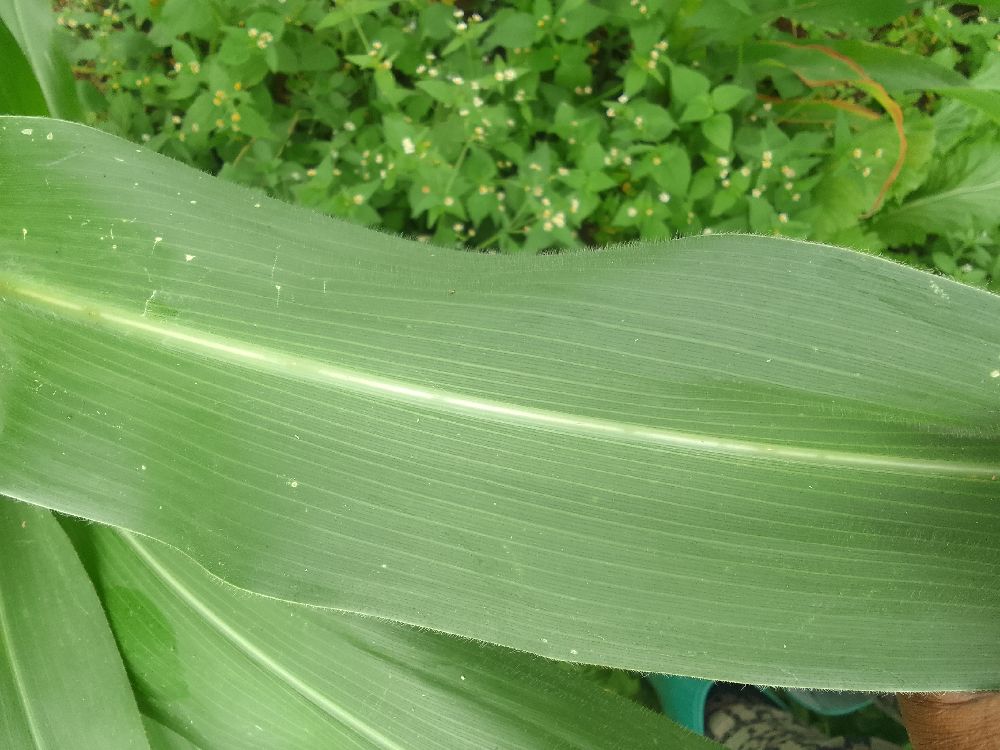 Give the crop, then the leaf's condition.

maize, healthy
